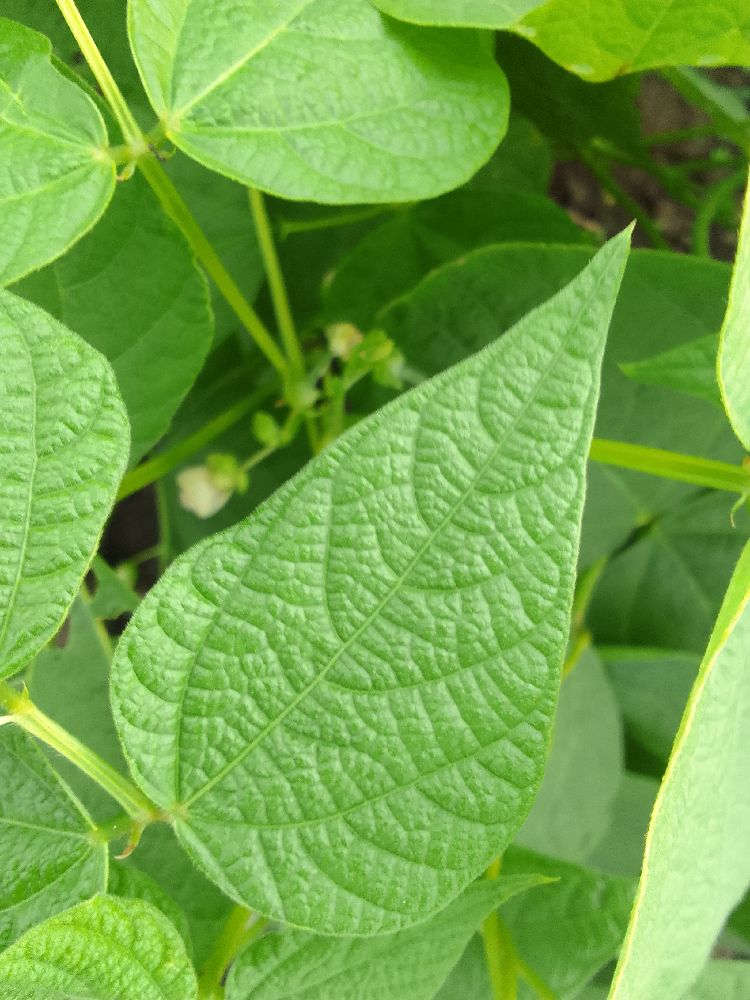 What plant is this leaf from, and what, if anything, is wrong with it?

common bean, healthy
